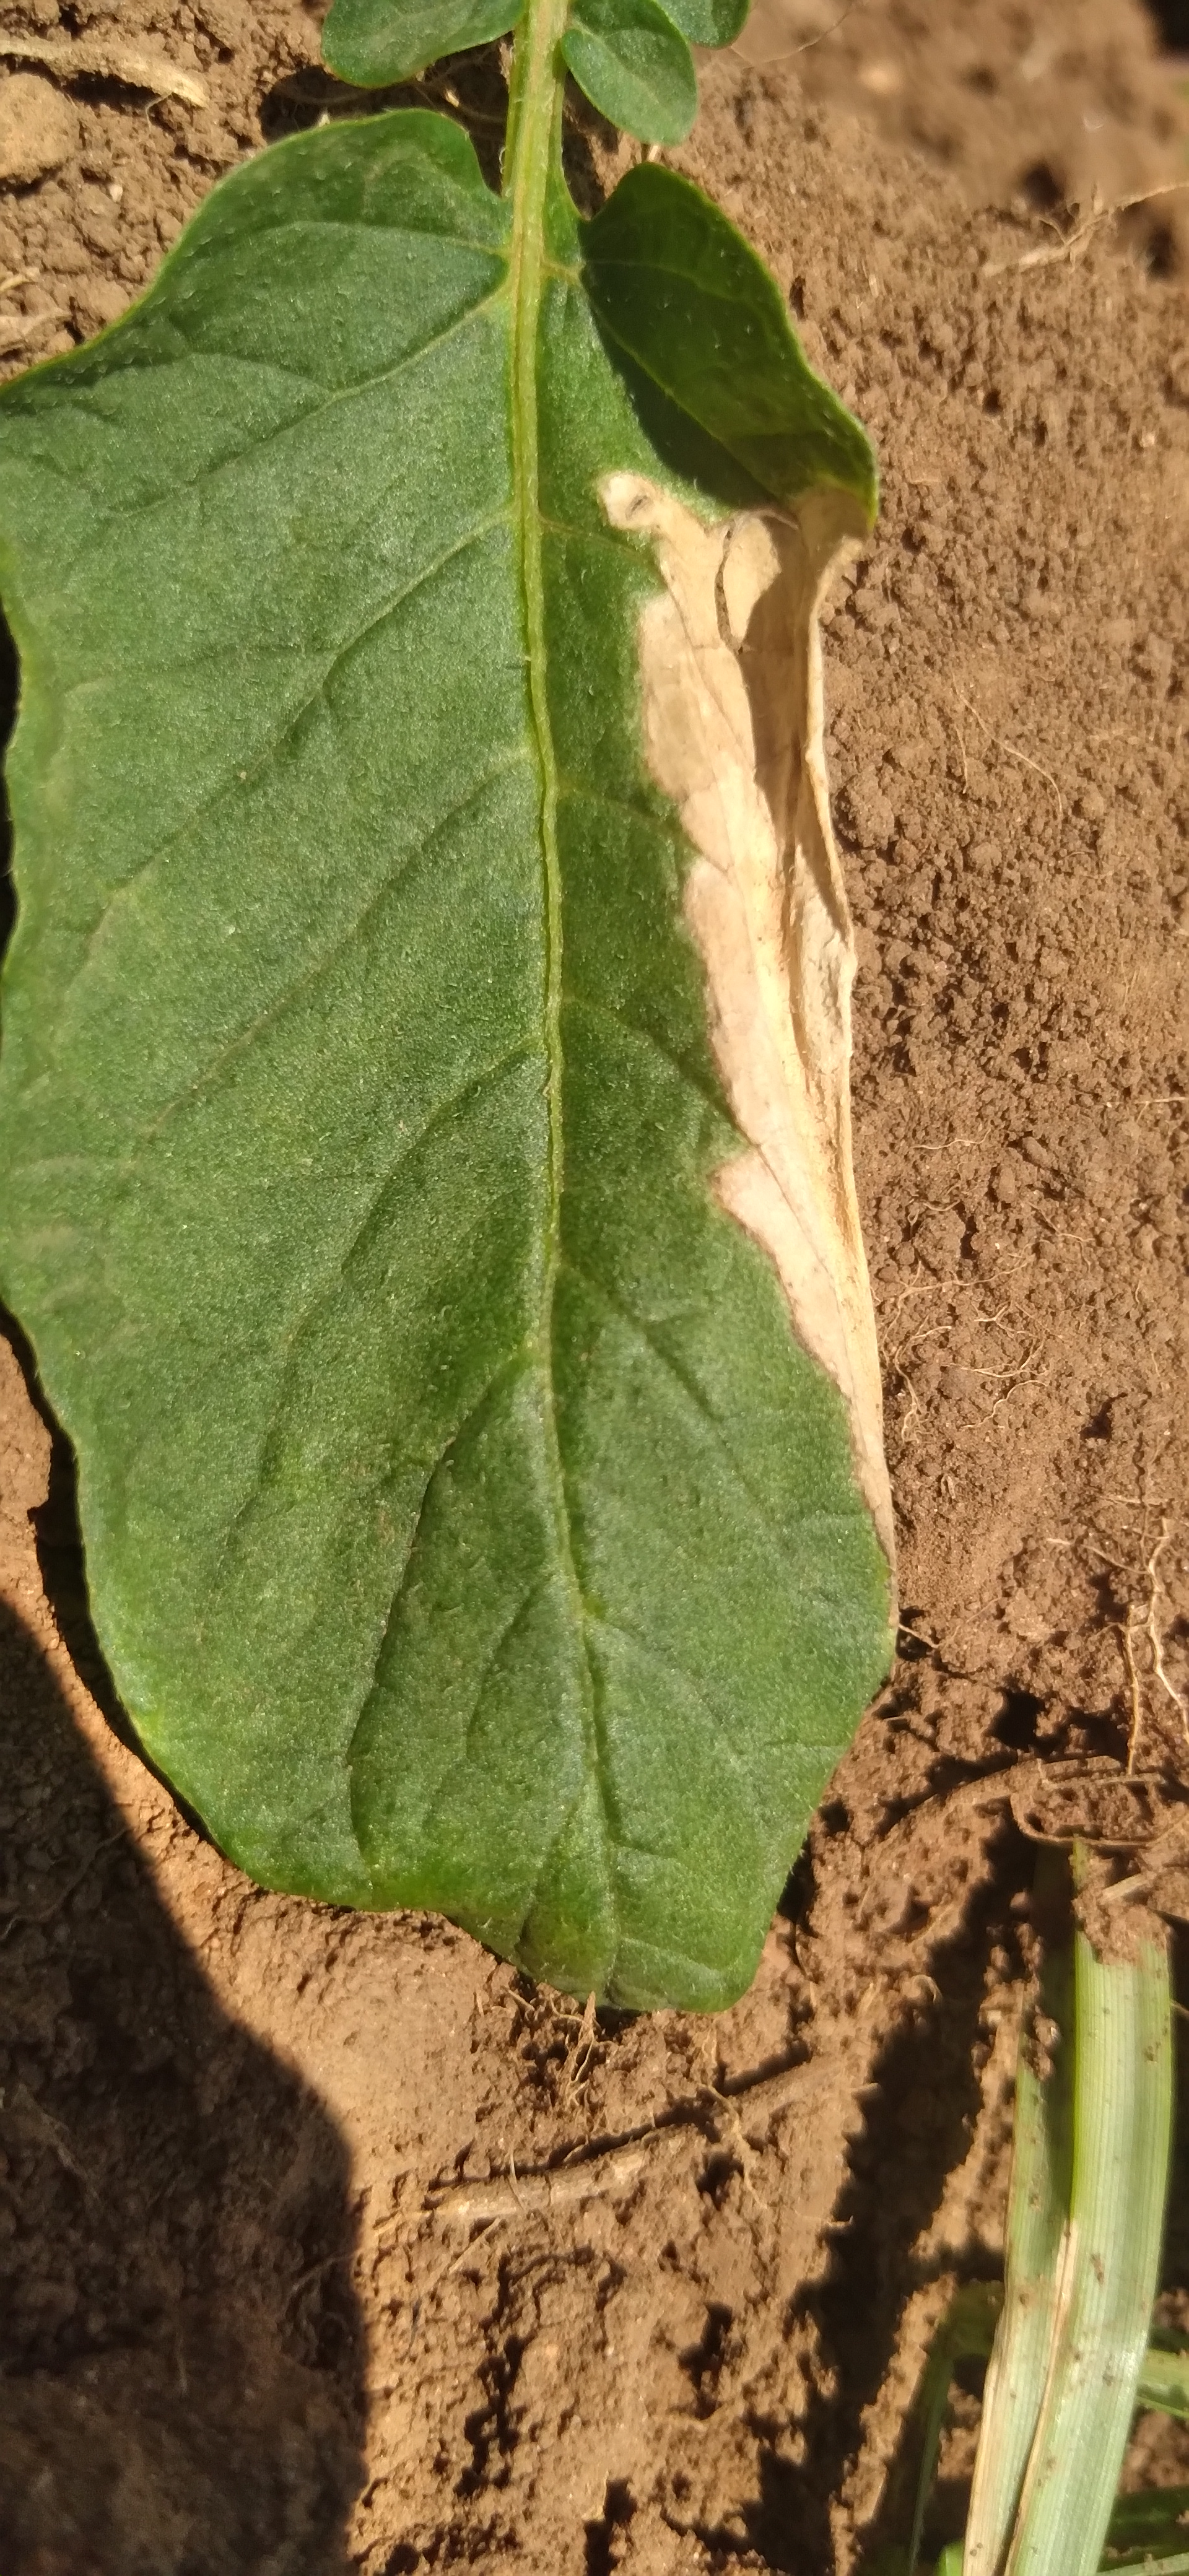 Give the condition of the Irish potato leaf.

early blight
